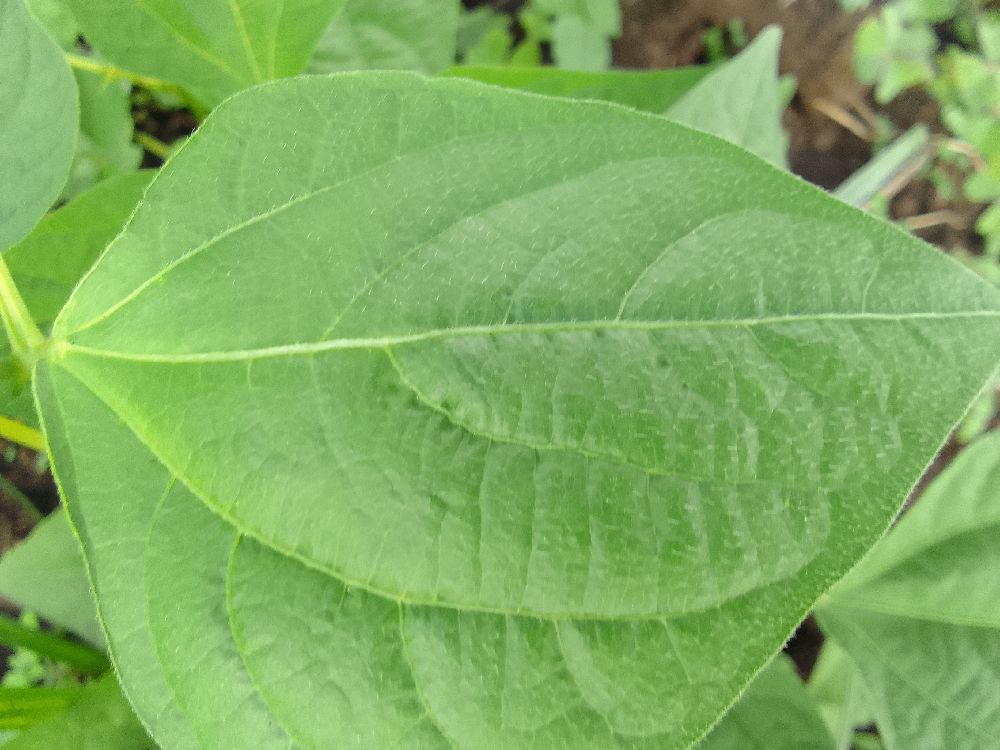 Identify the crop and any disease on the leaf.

common bean, healthy
